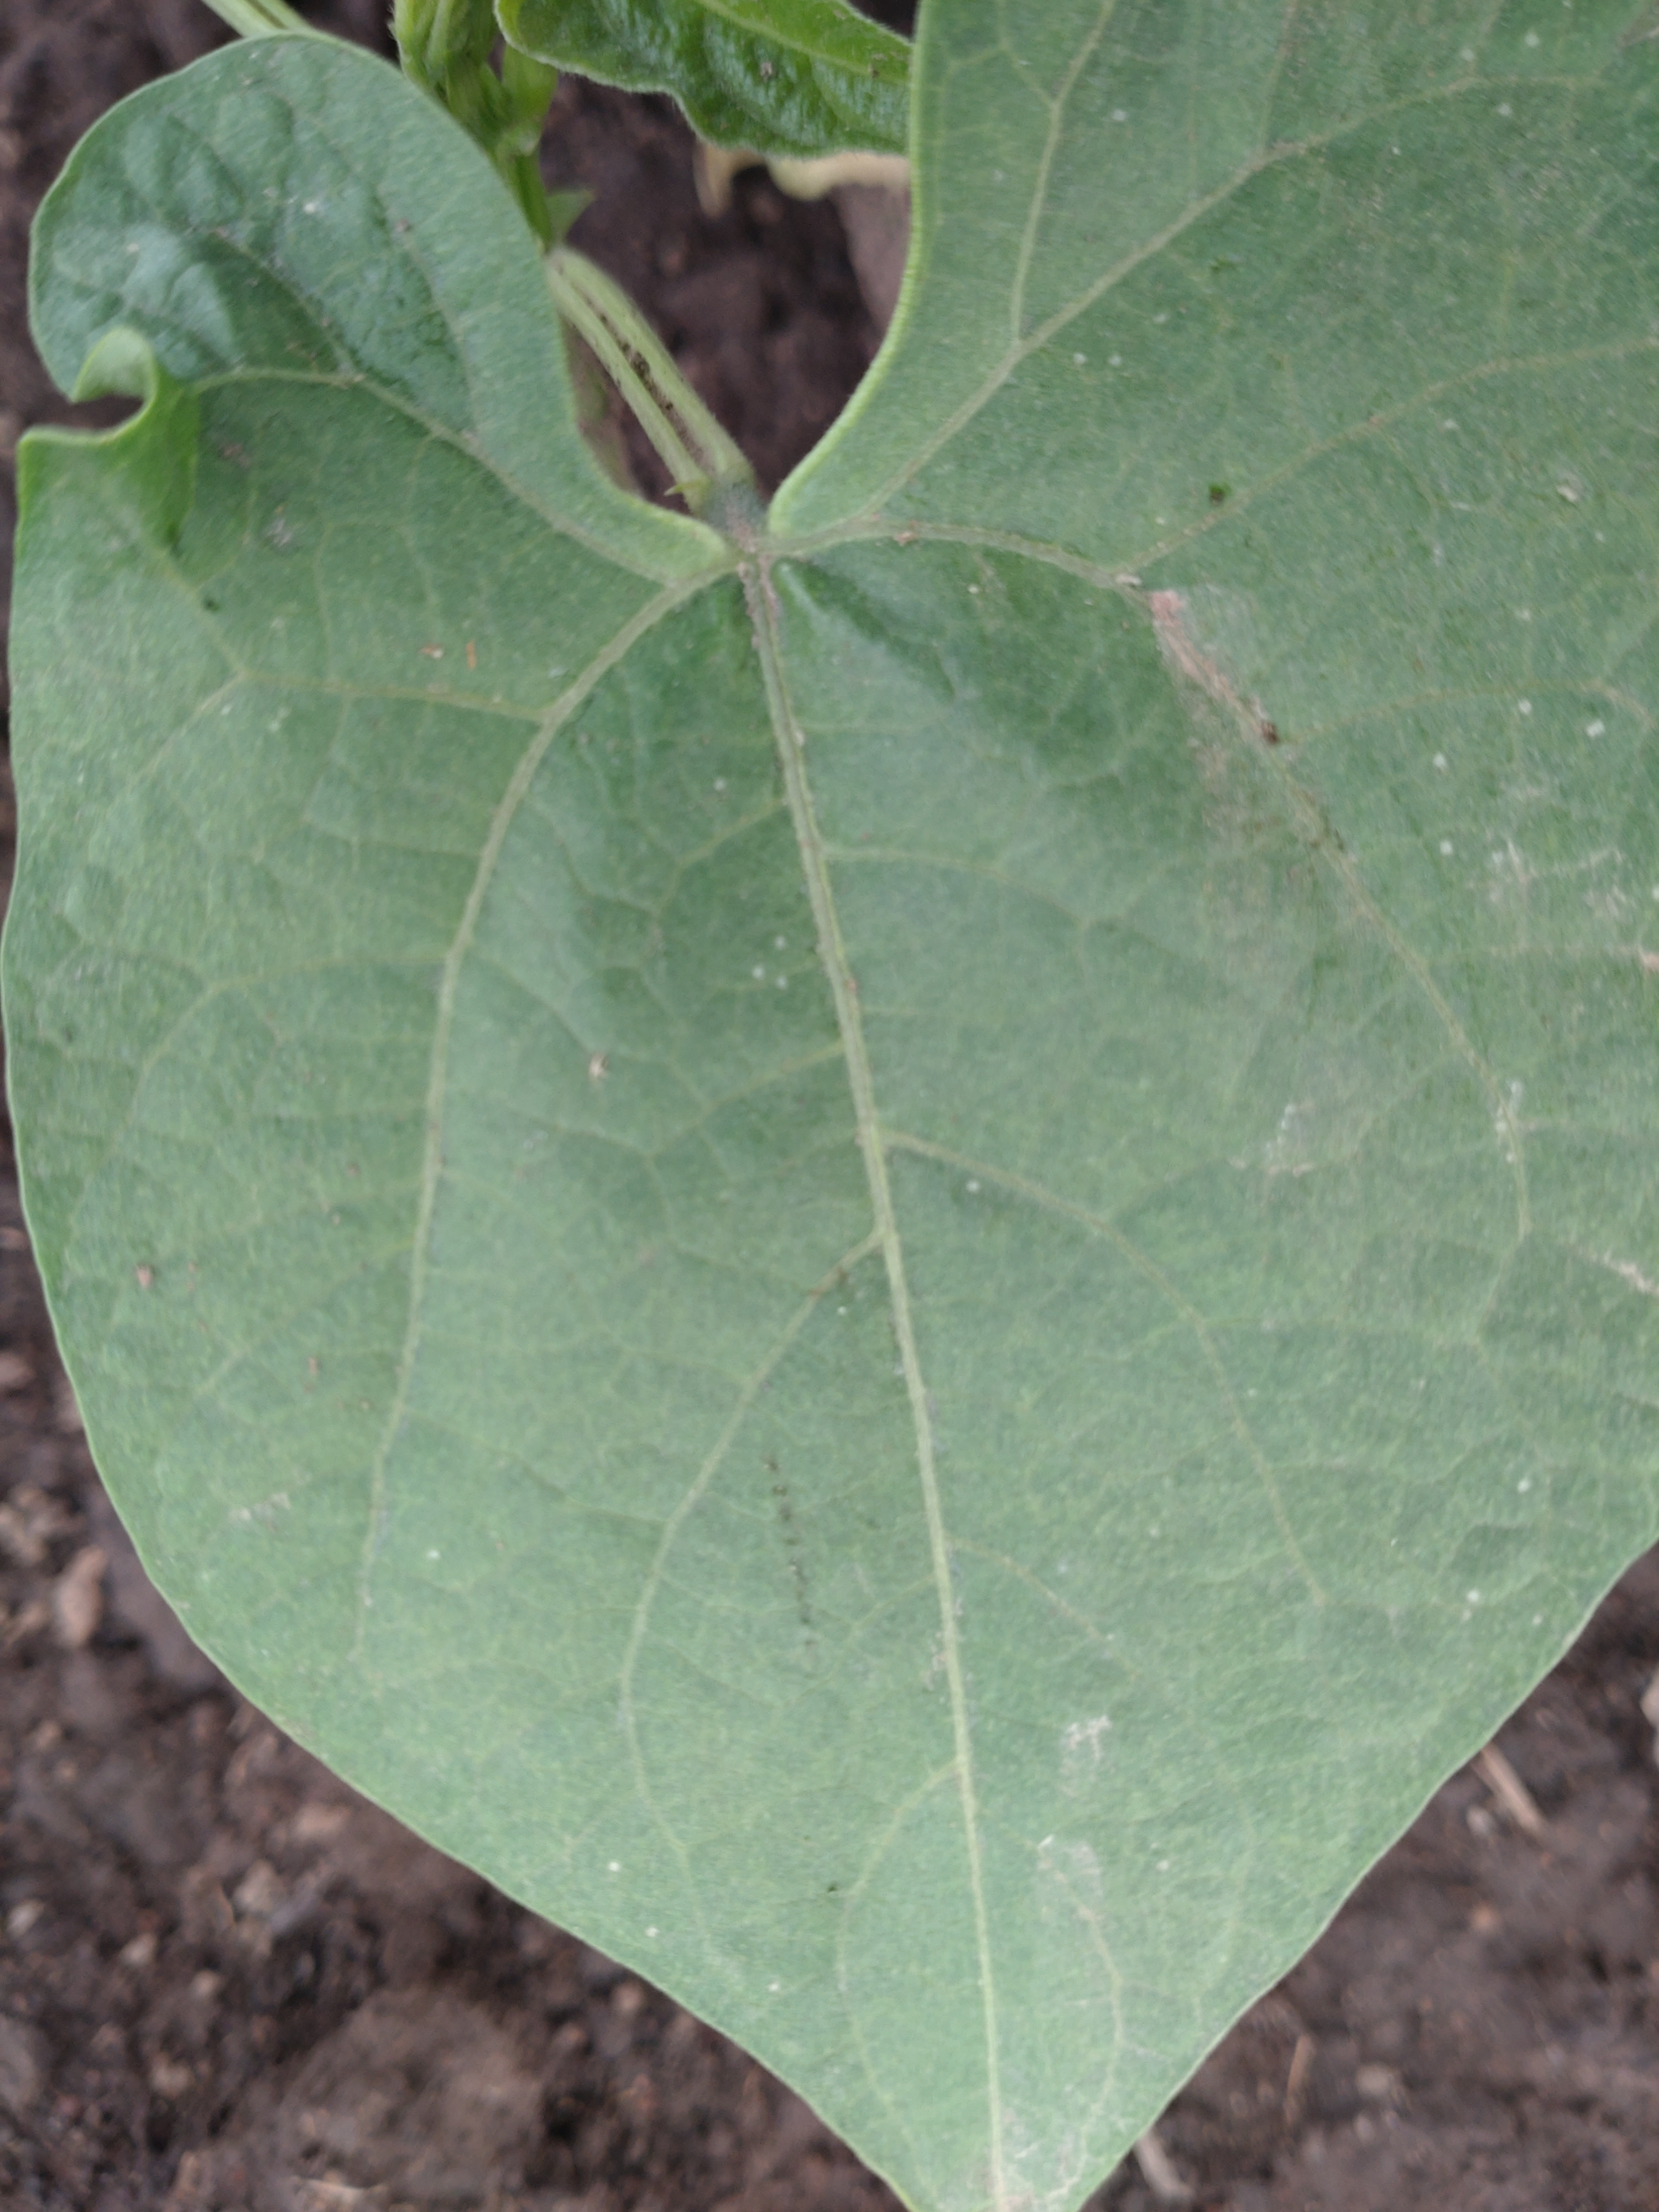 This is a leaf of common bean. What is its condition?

healthy
